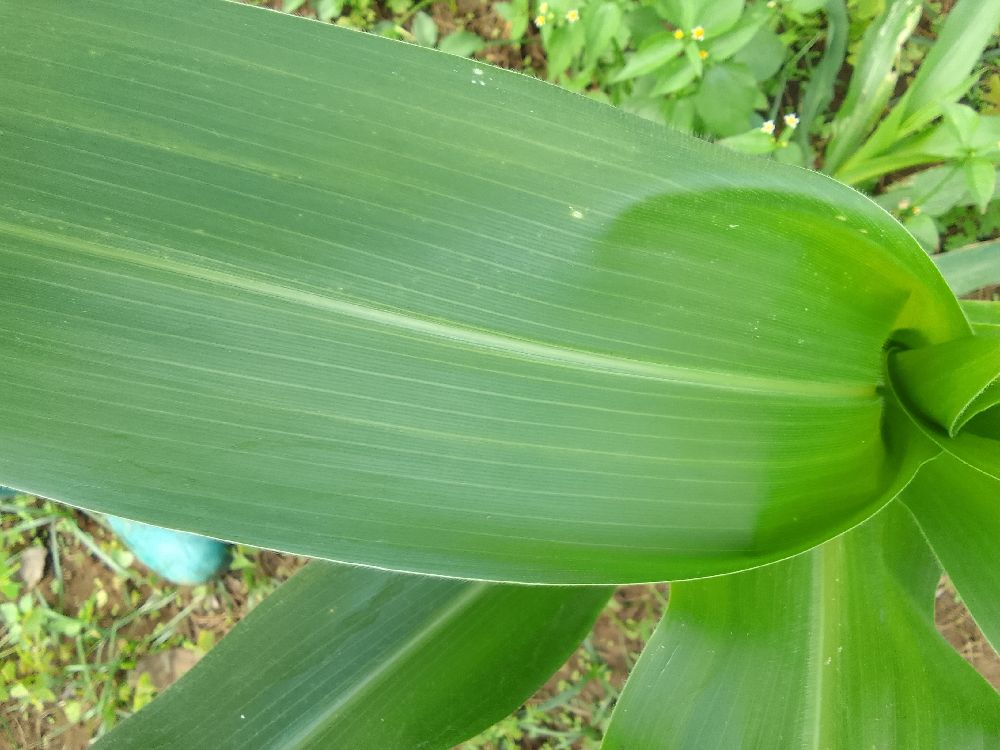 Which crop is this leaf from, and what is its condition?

maize, healthy
